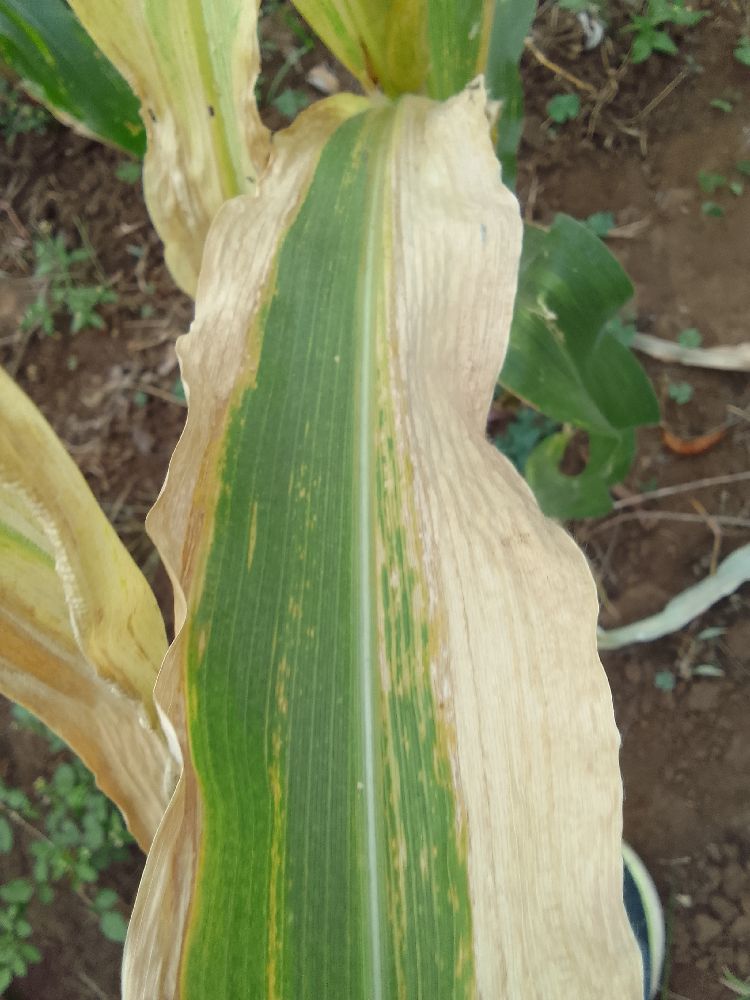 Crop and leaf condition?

maize, maize lethal necrosis
